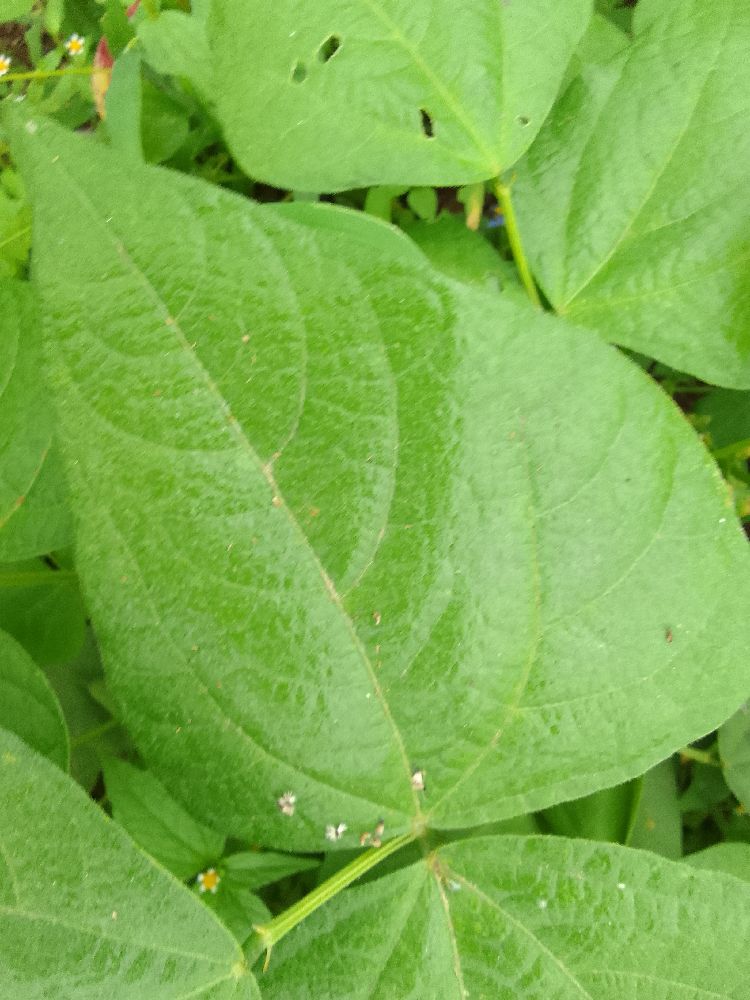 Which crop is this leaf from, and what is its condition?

common bean, healthy
